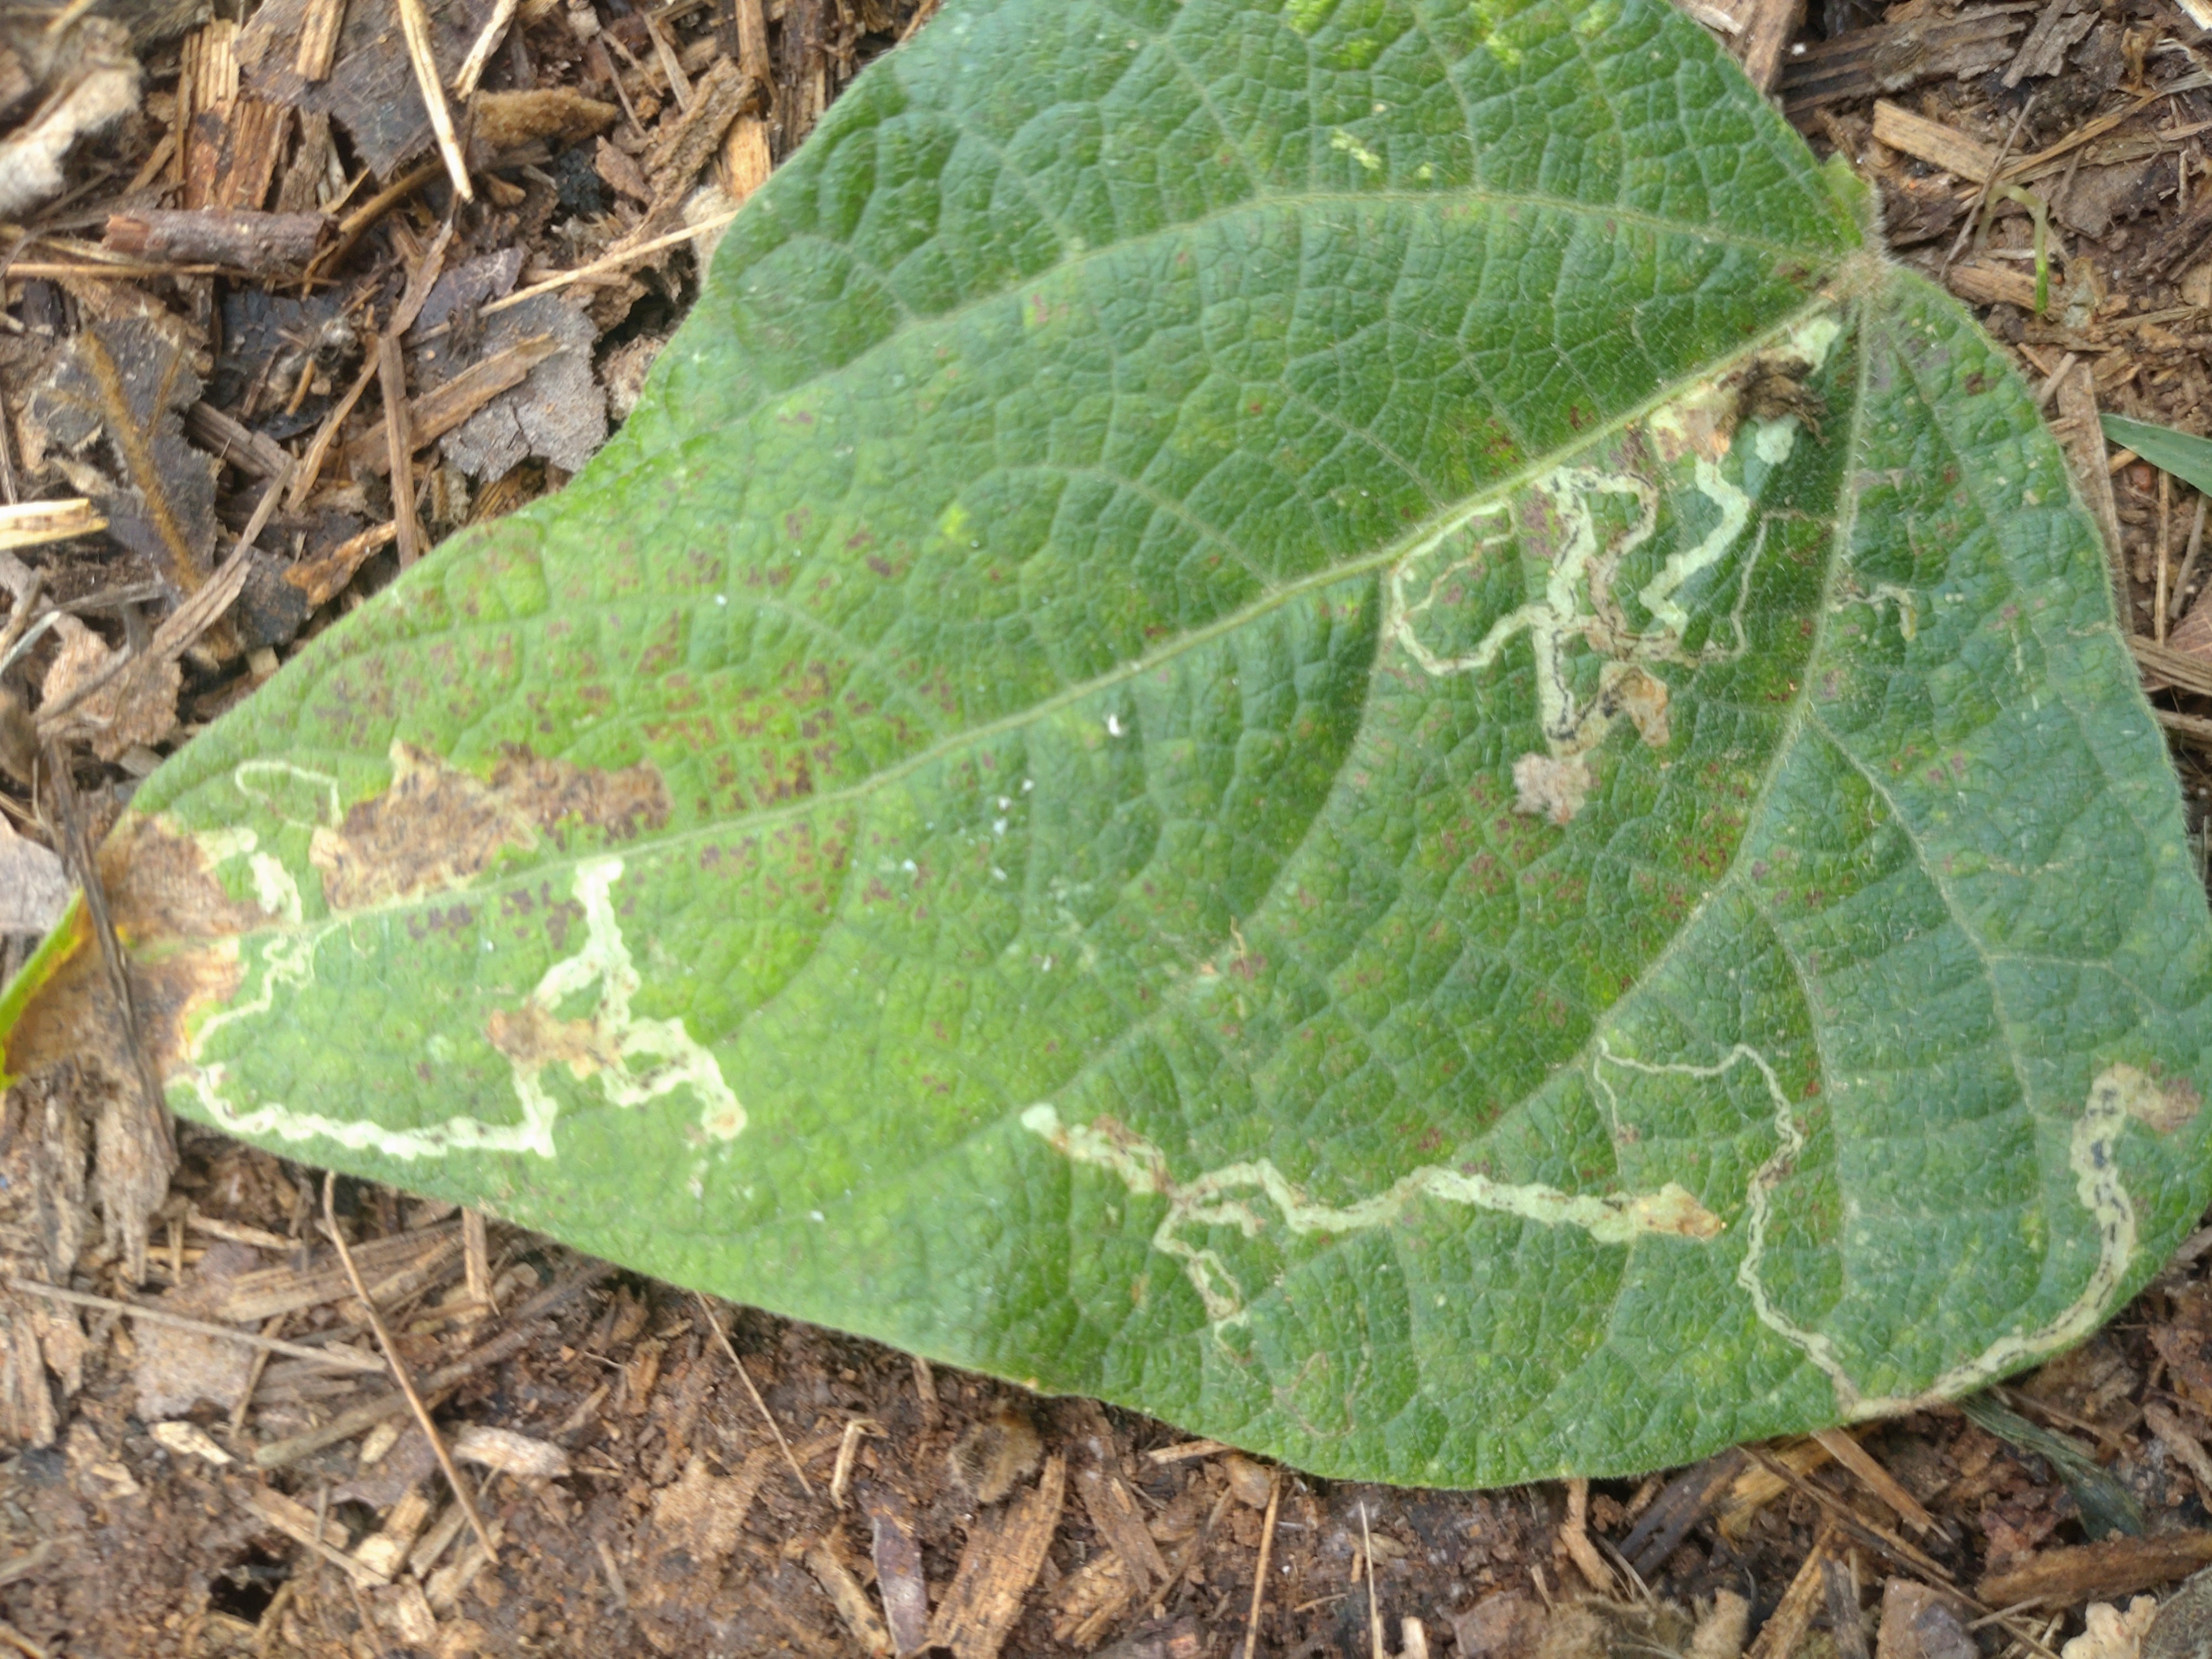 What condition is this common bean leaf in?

anthracnose
